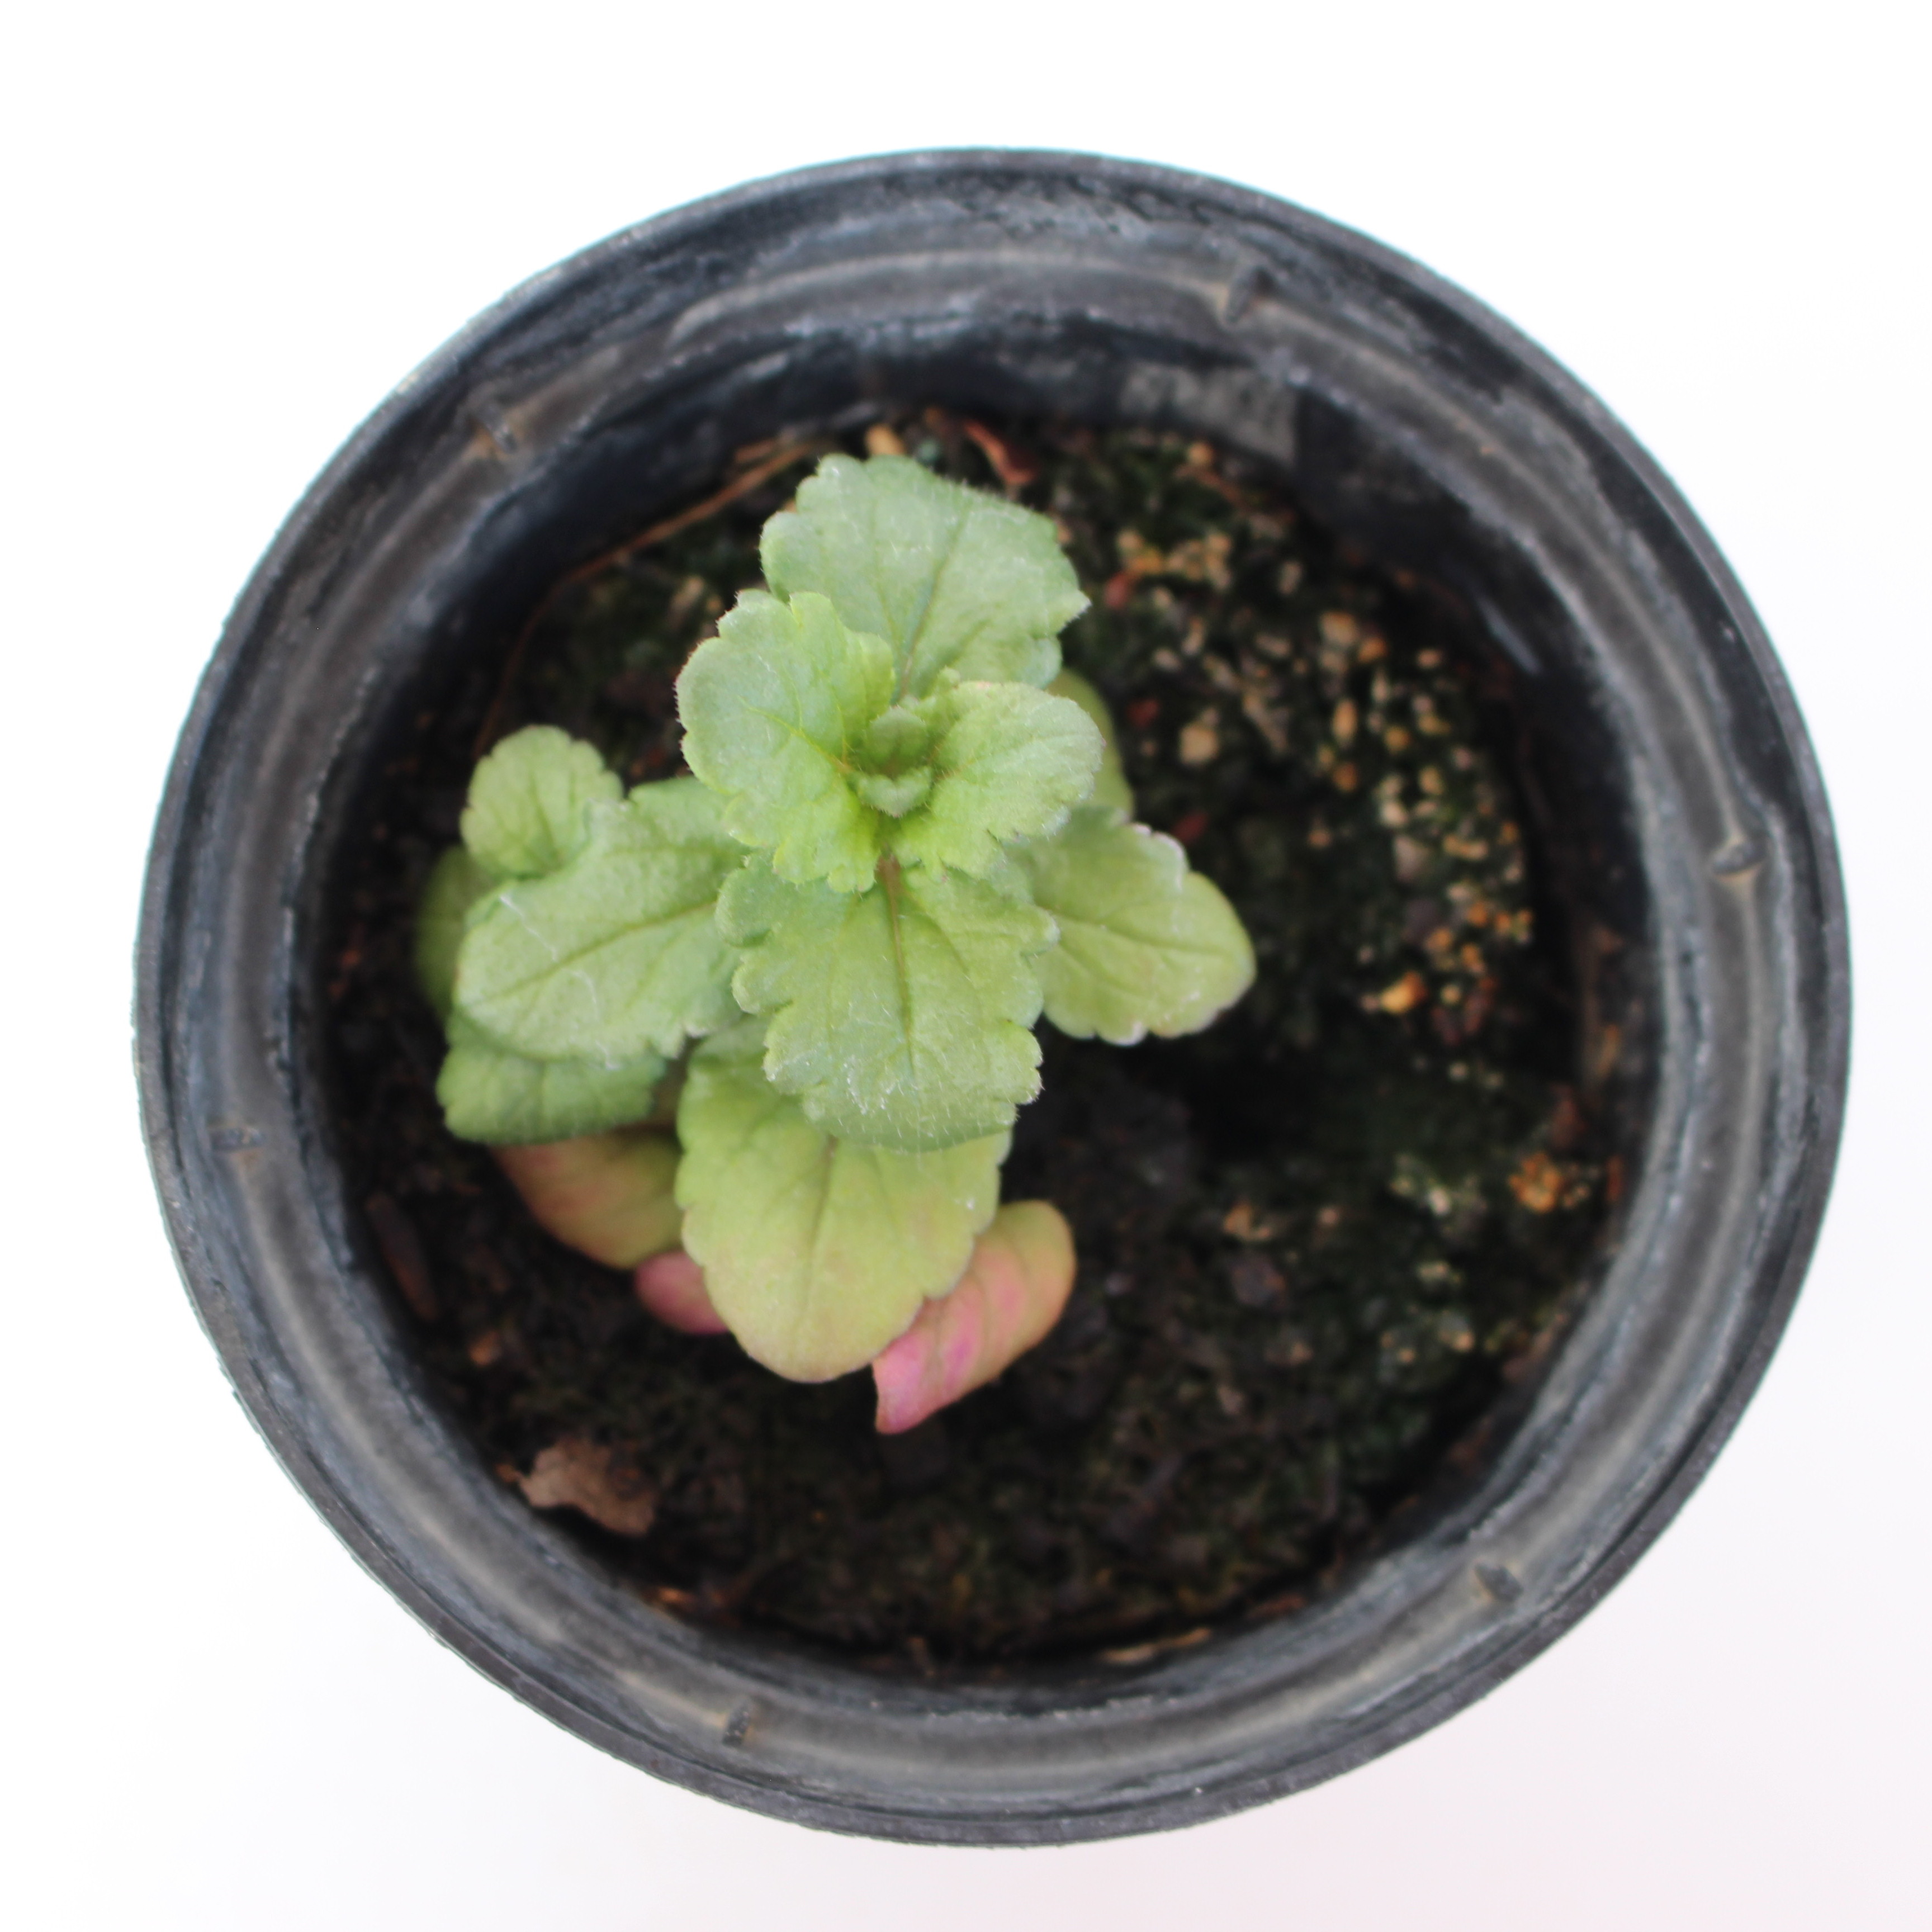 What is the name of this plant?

Veronica persica
